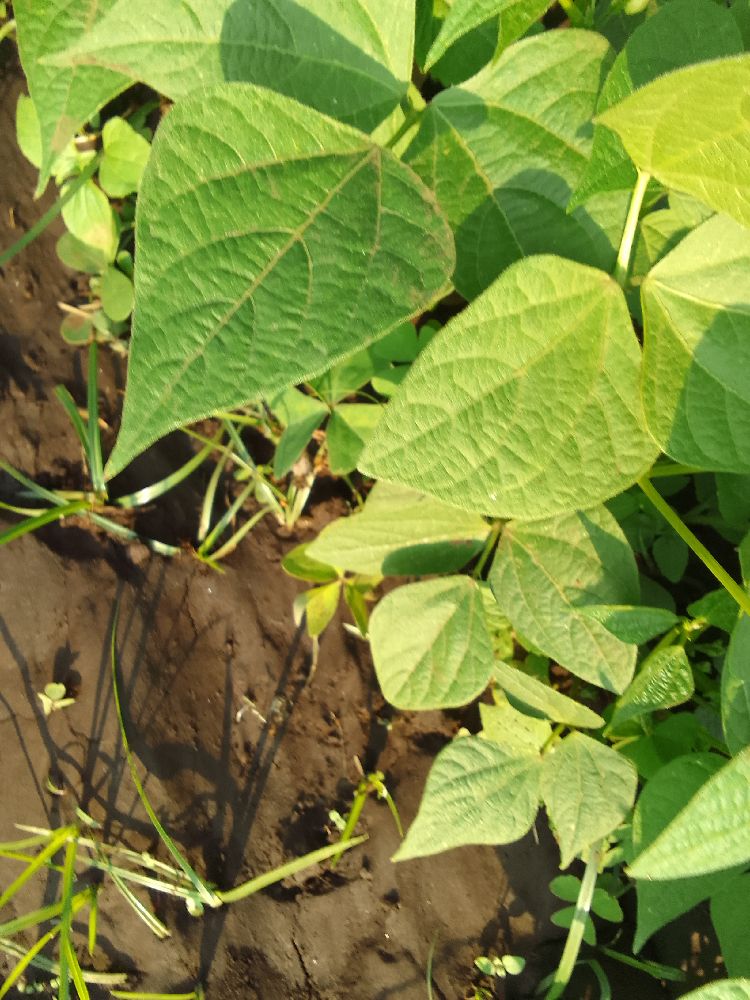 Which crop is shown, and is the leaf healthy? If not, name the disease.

common bean, healthy
